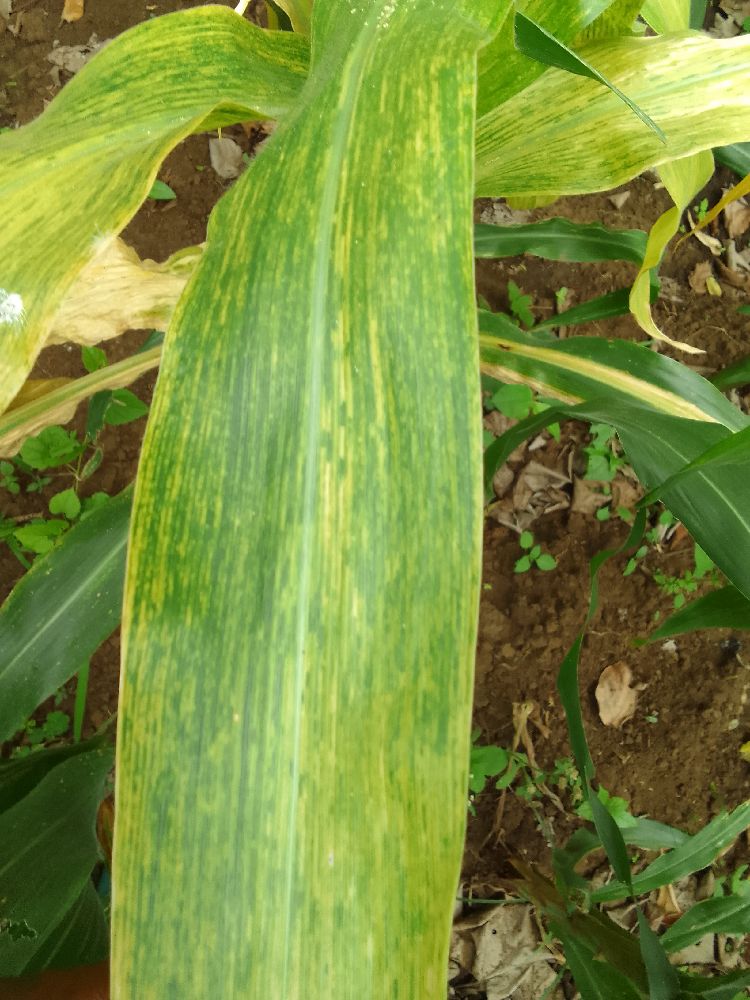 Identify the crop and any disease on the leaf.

maize, maize lethal necrosis
